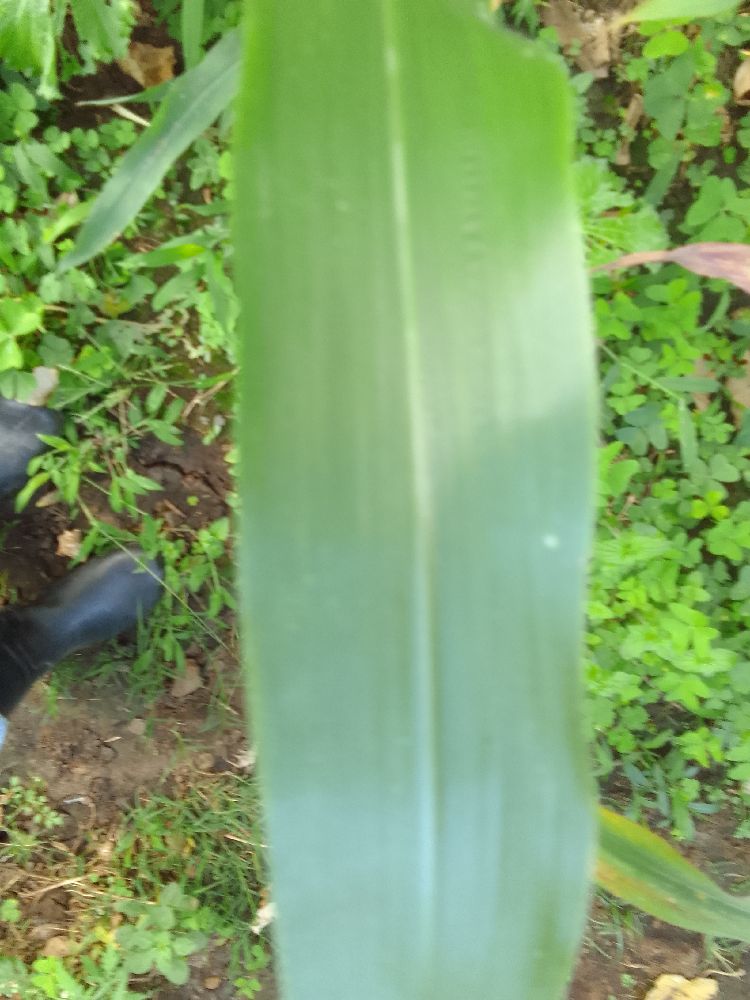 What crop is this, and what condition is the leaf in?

maize, healthy
